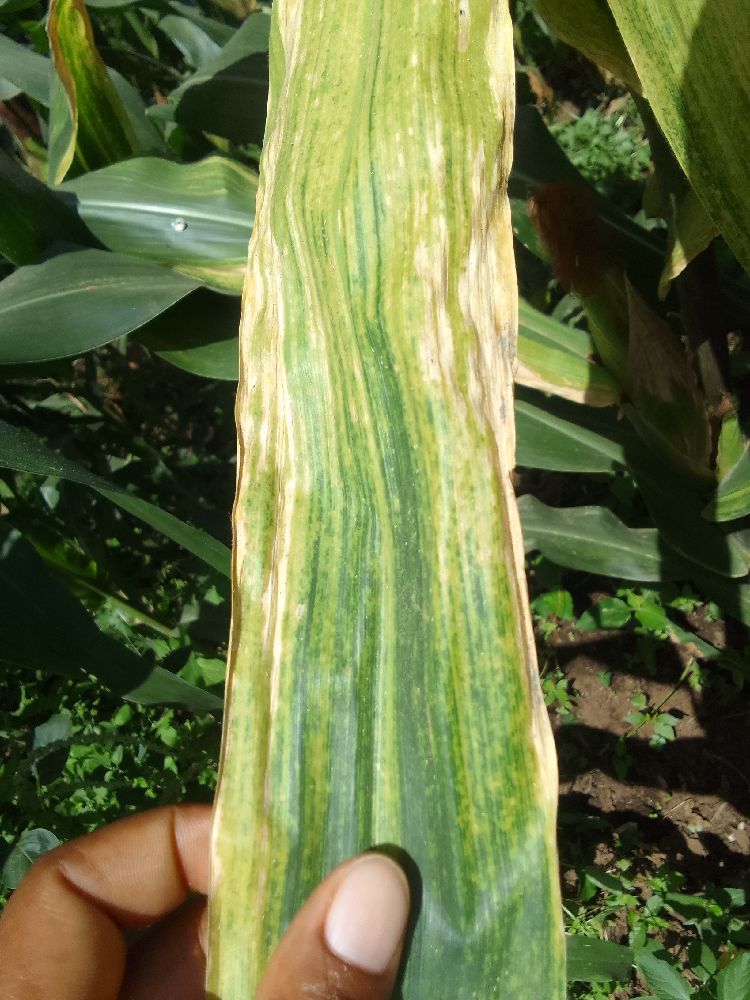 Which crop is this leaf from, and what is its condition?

maize, maize lethal necrosis
